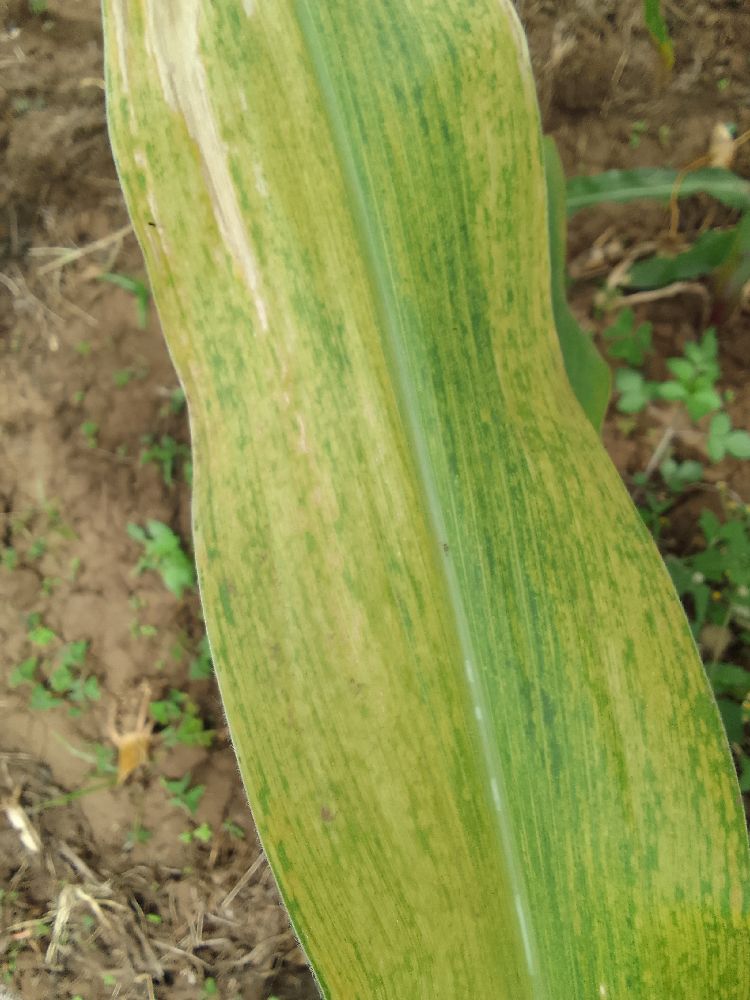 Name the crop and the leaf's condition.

maize, maize lethal necrosis
